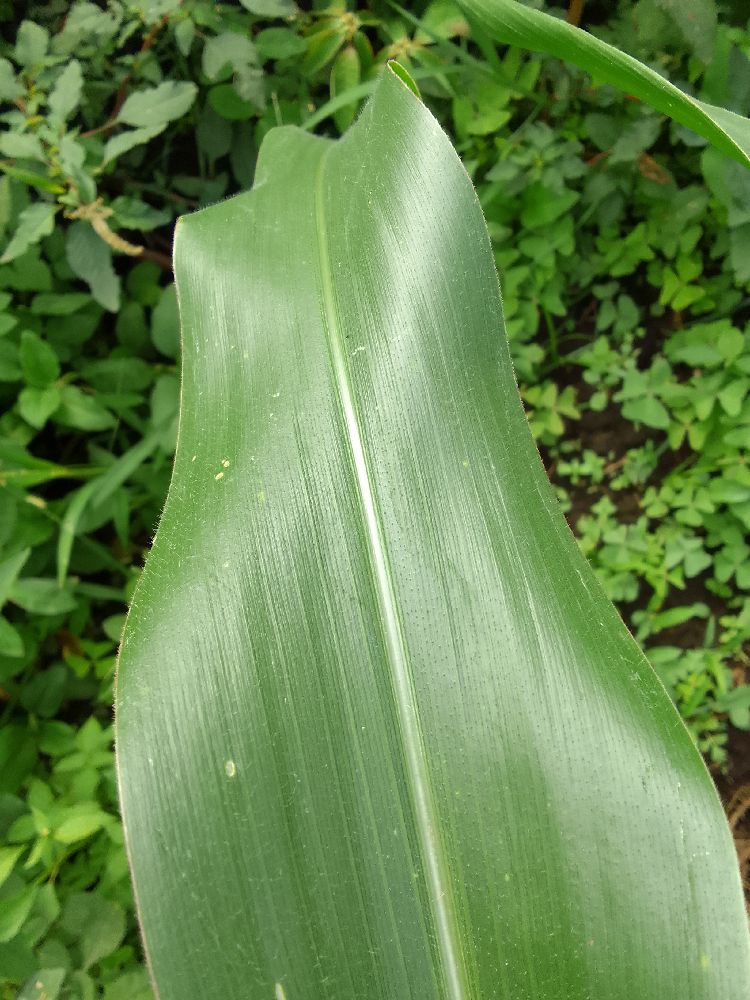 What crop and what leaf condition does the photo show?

maize, healthy
